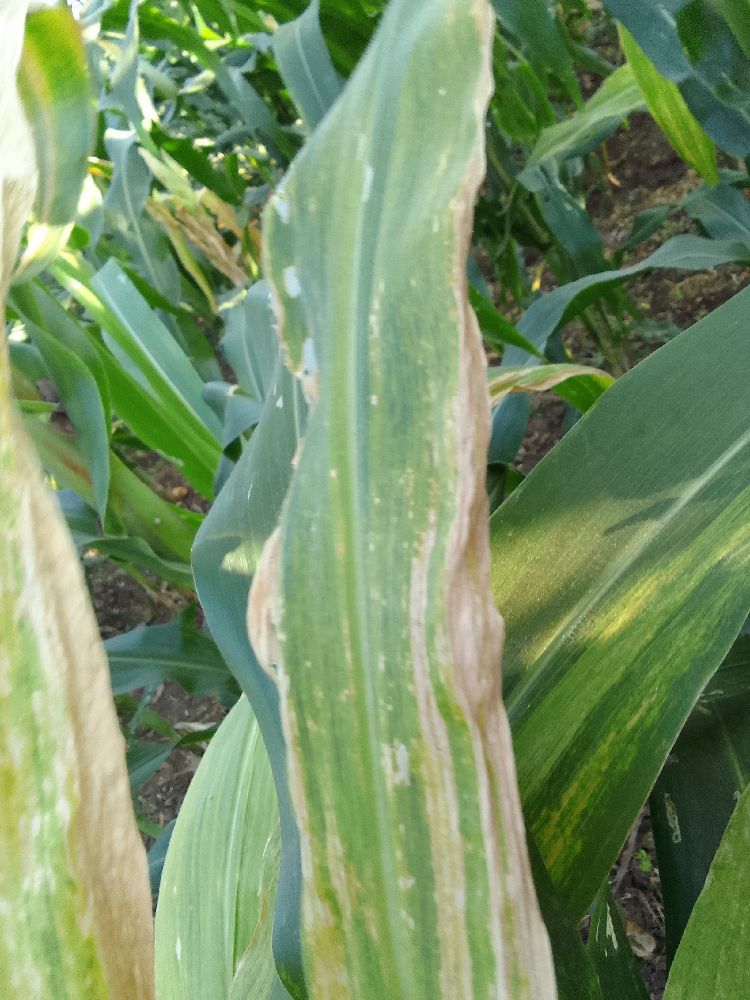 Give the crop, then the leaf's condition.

maize, maize lethal necrosis
